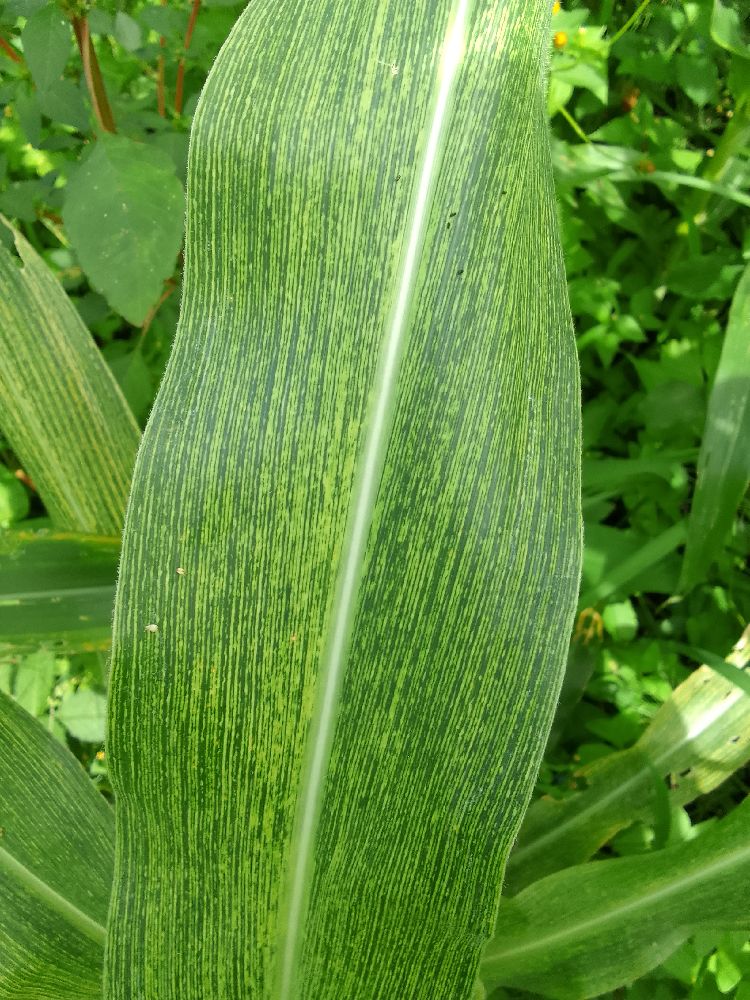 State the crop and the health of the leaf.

maize, maize streak virus
